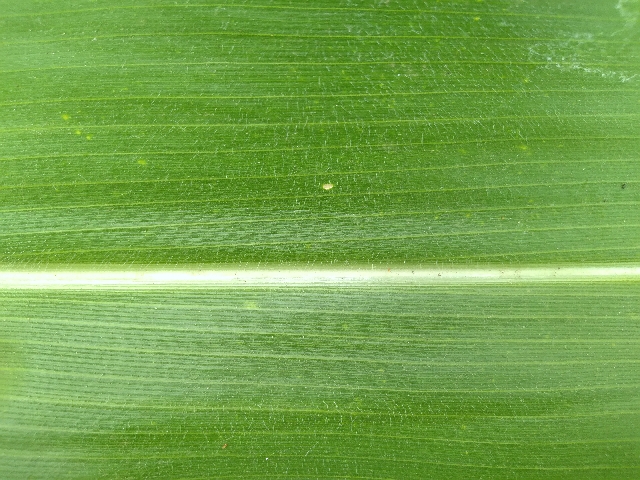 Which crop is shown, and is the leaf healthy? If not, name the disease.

maize, healthy
